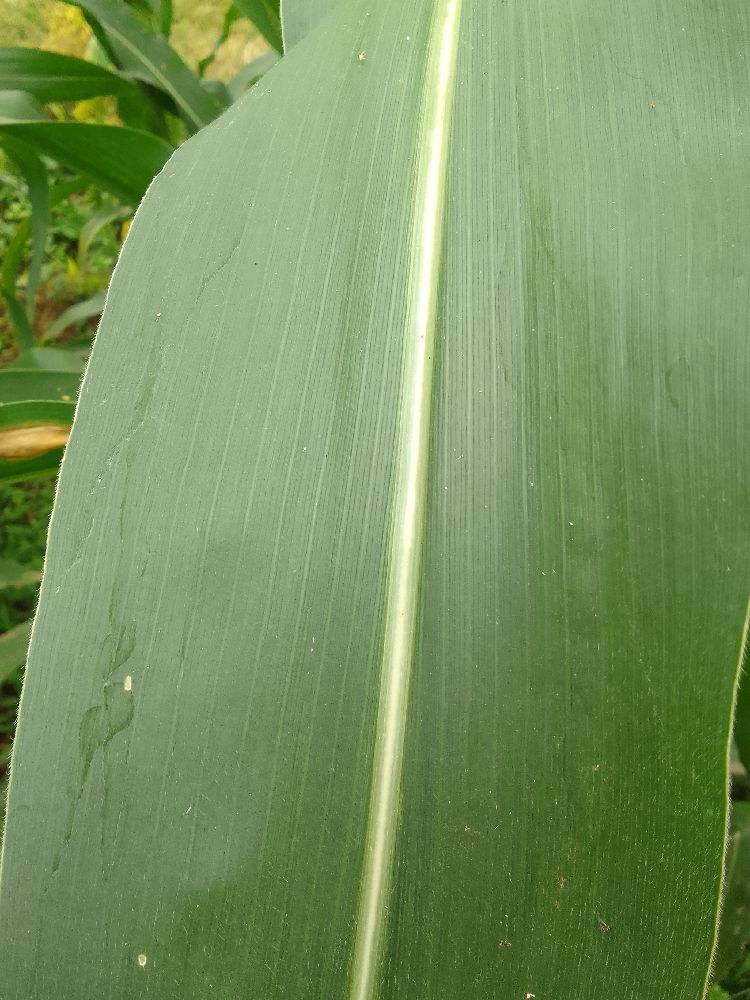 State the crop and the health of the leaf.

maize, healthy
